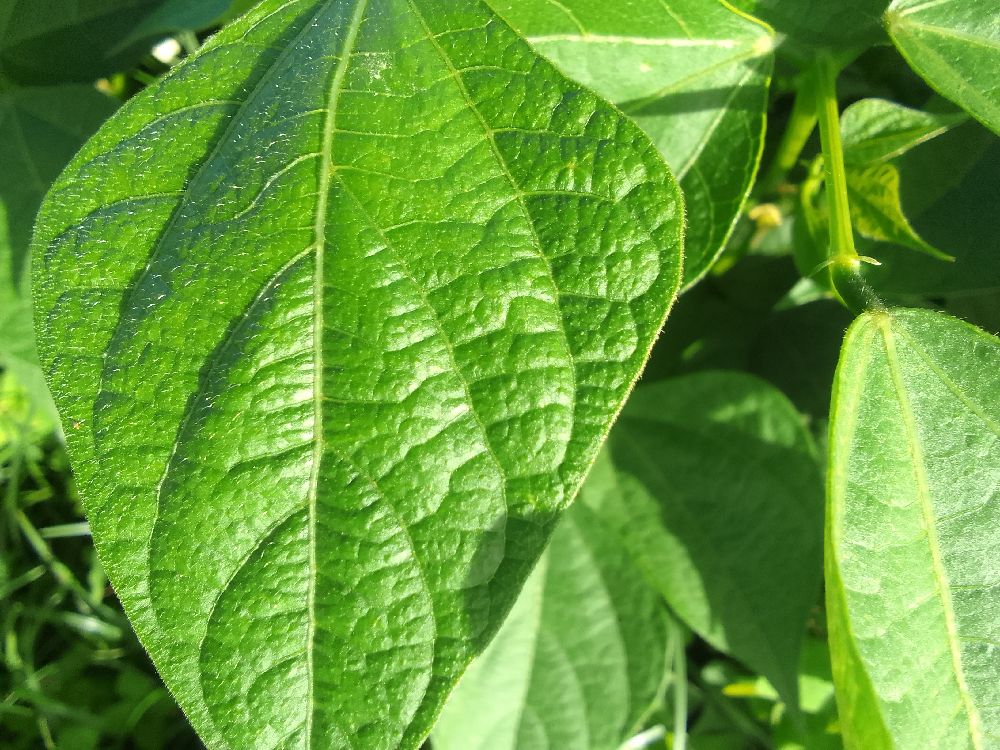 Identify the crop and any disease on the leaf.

common bean, healthy
